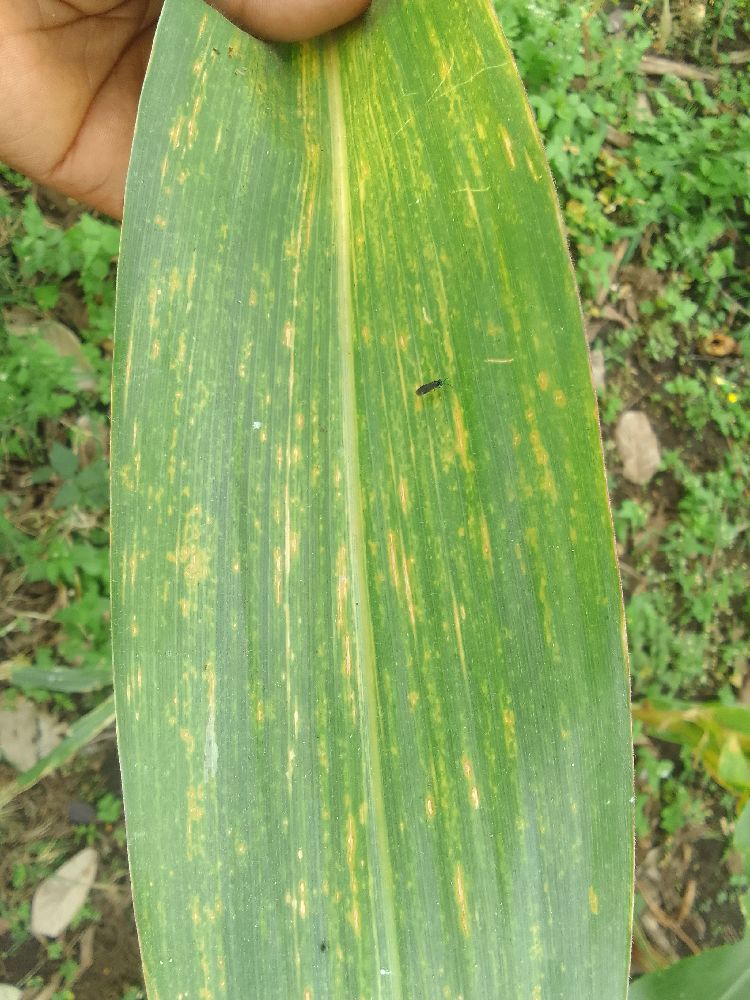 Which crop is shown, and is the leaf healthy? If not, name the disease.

maize, maize lethal necrosis
